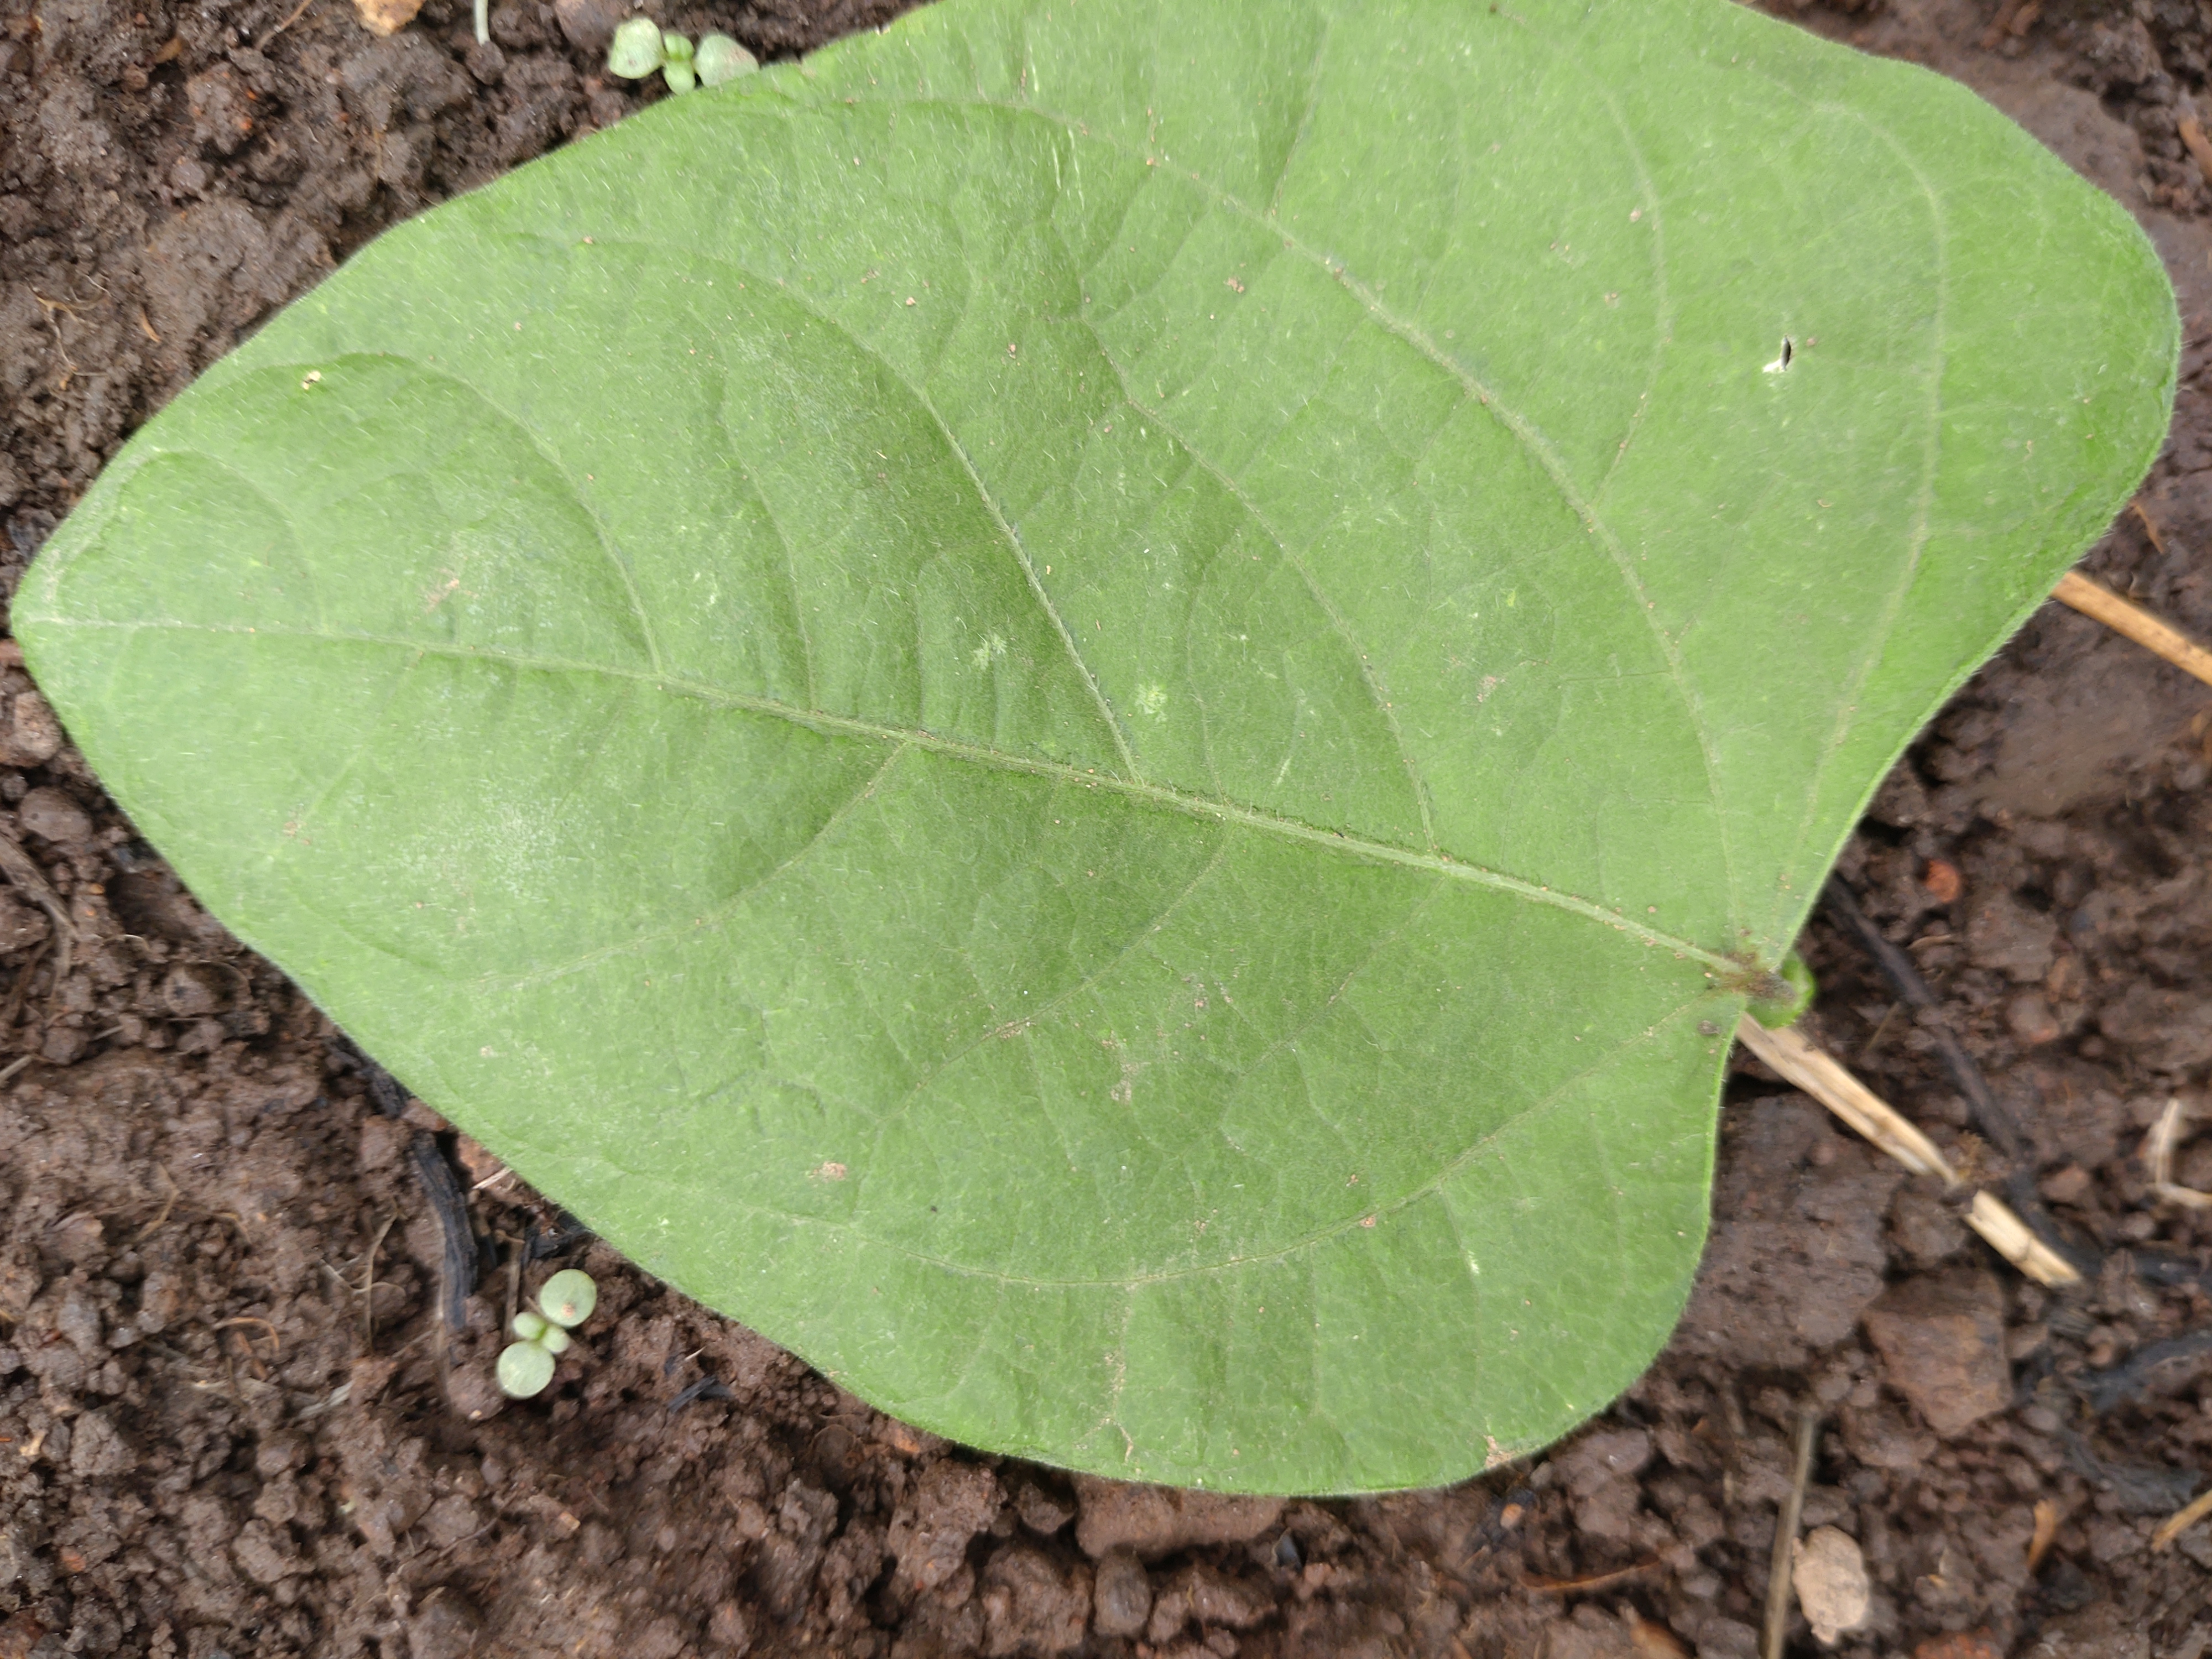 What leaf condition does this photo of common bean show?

healthy
